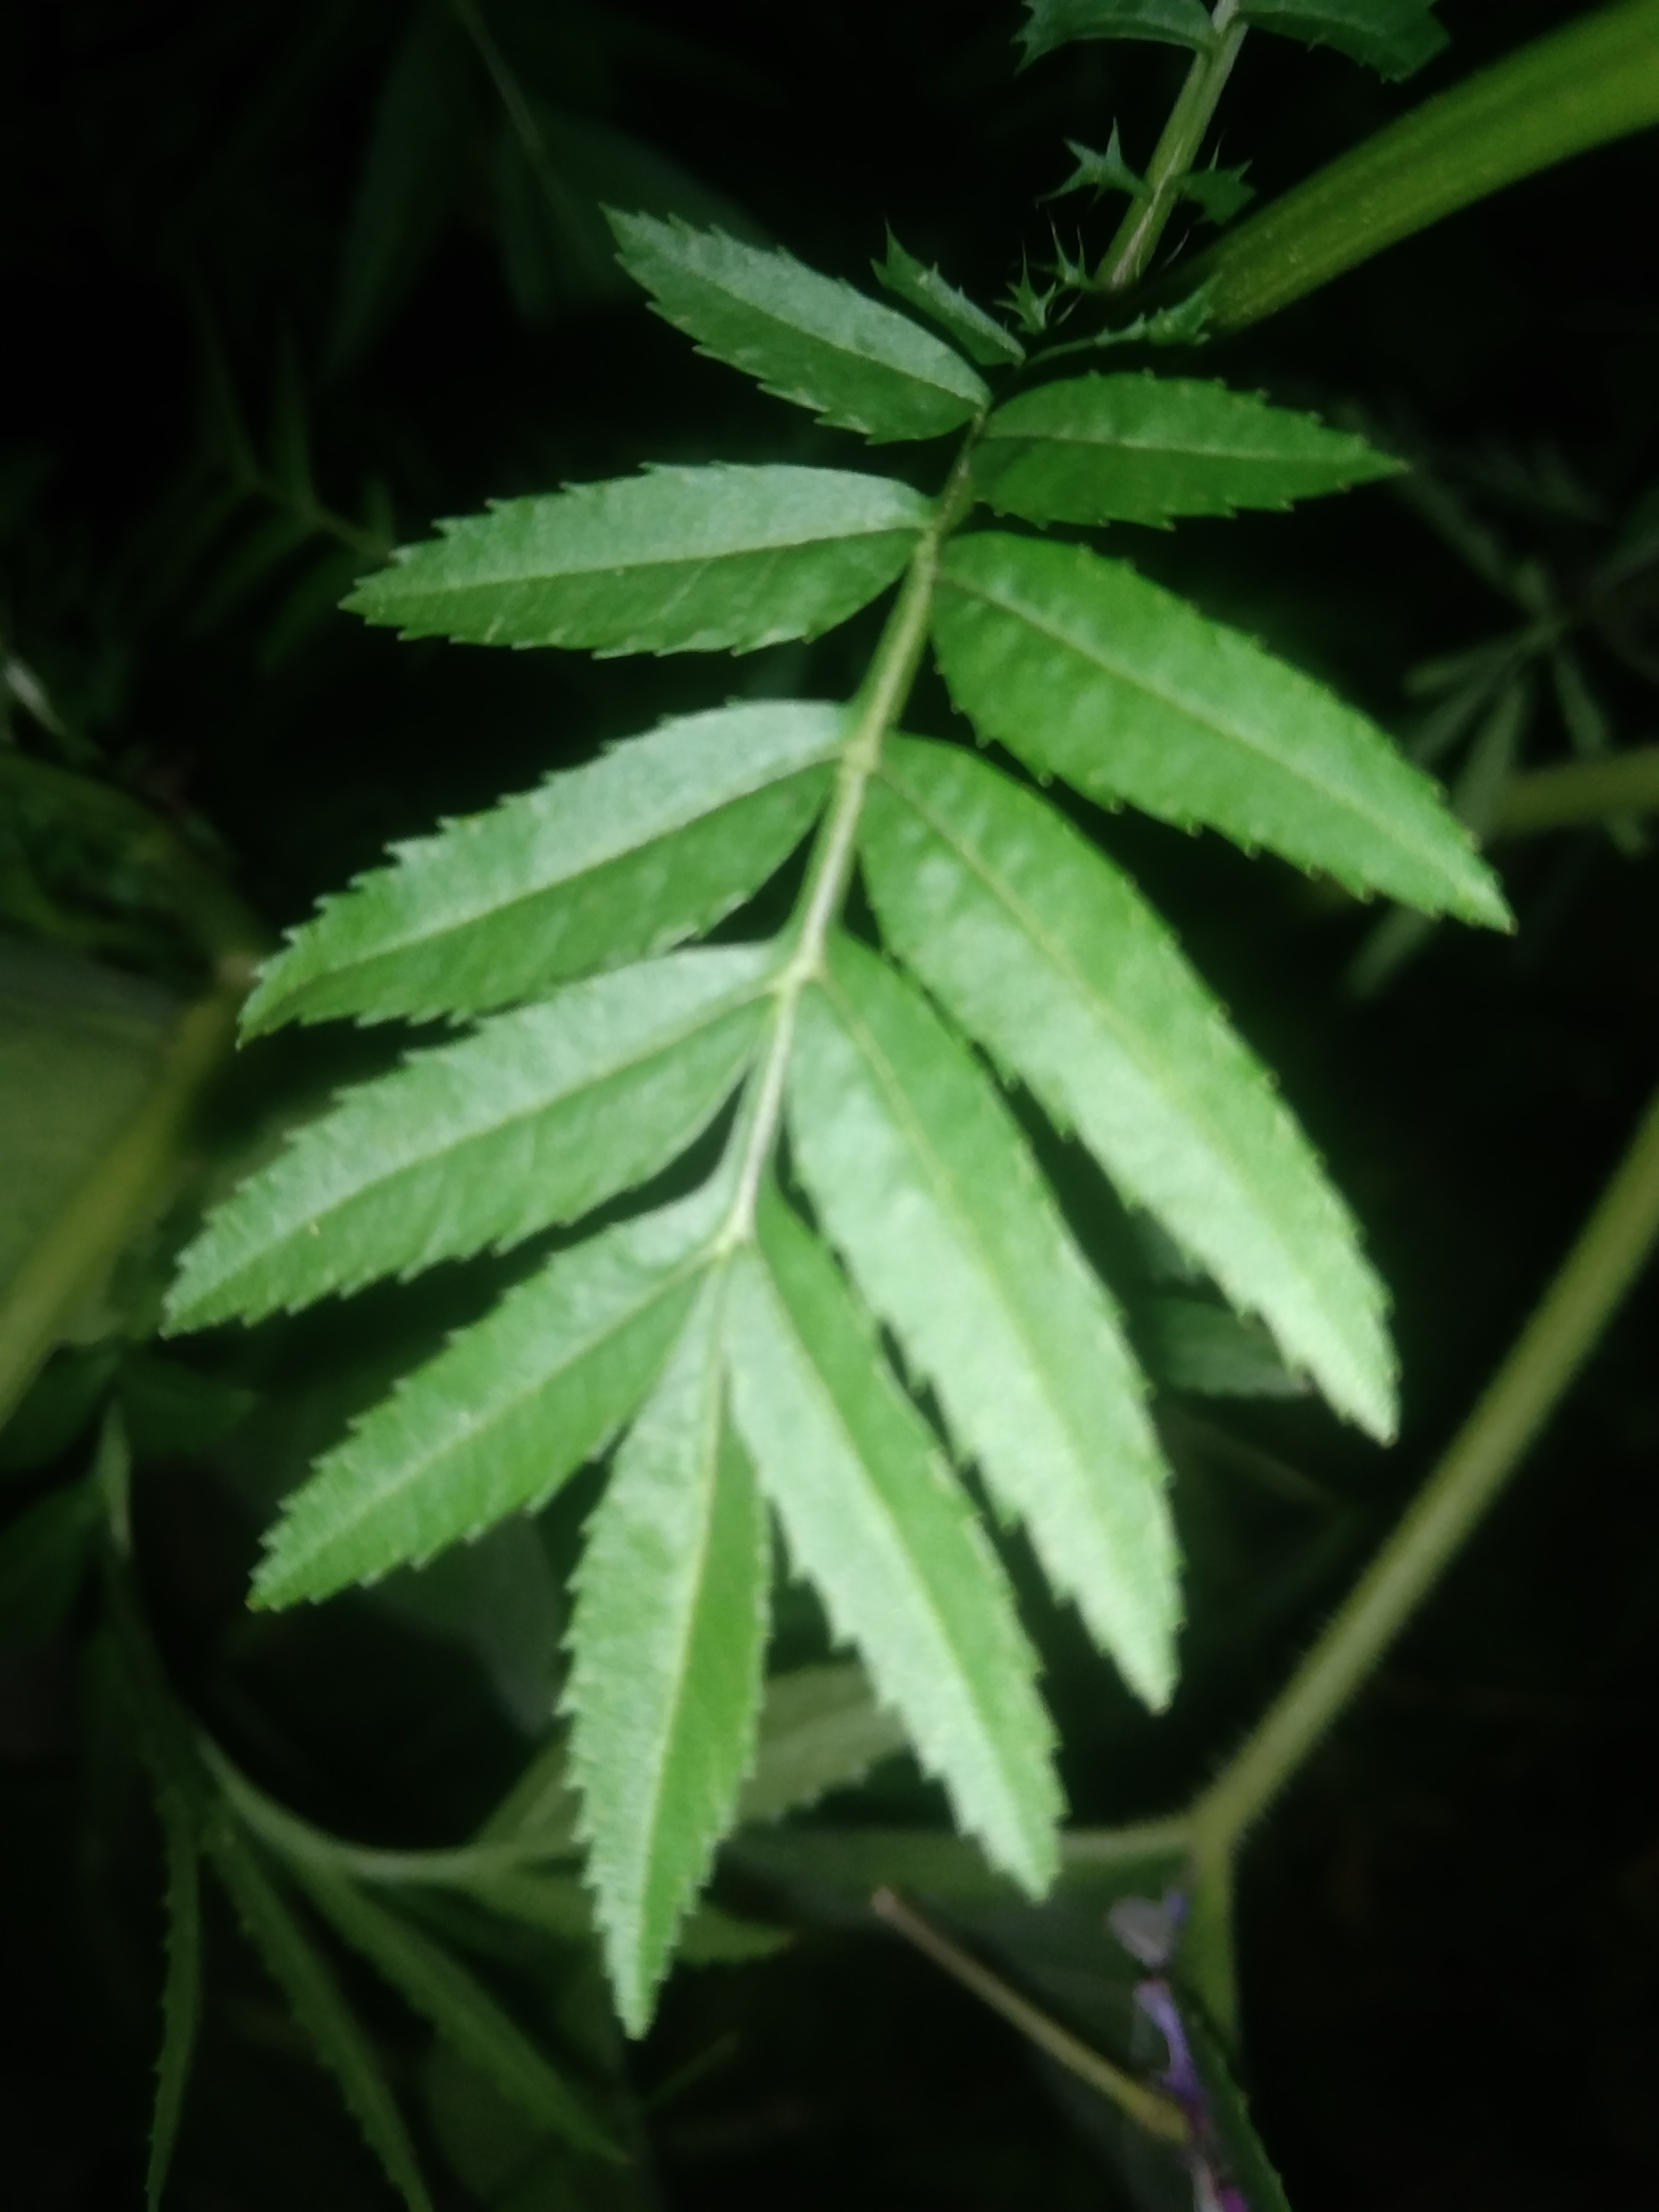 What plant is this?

marigold
